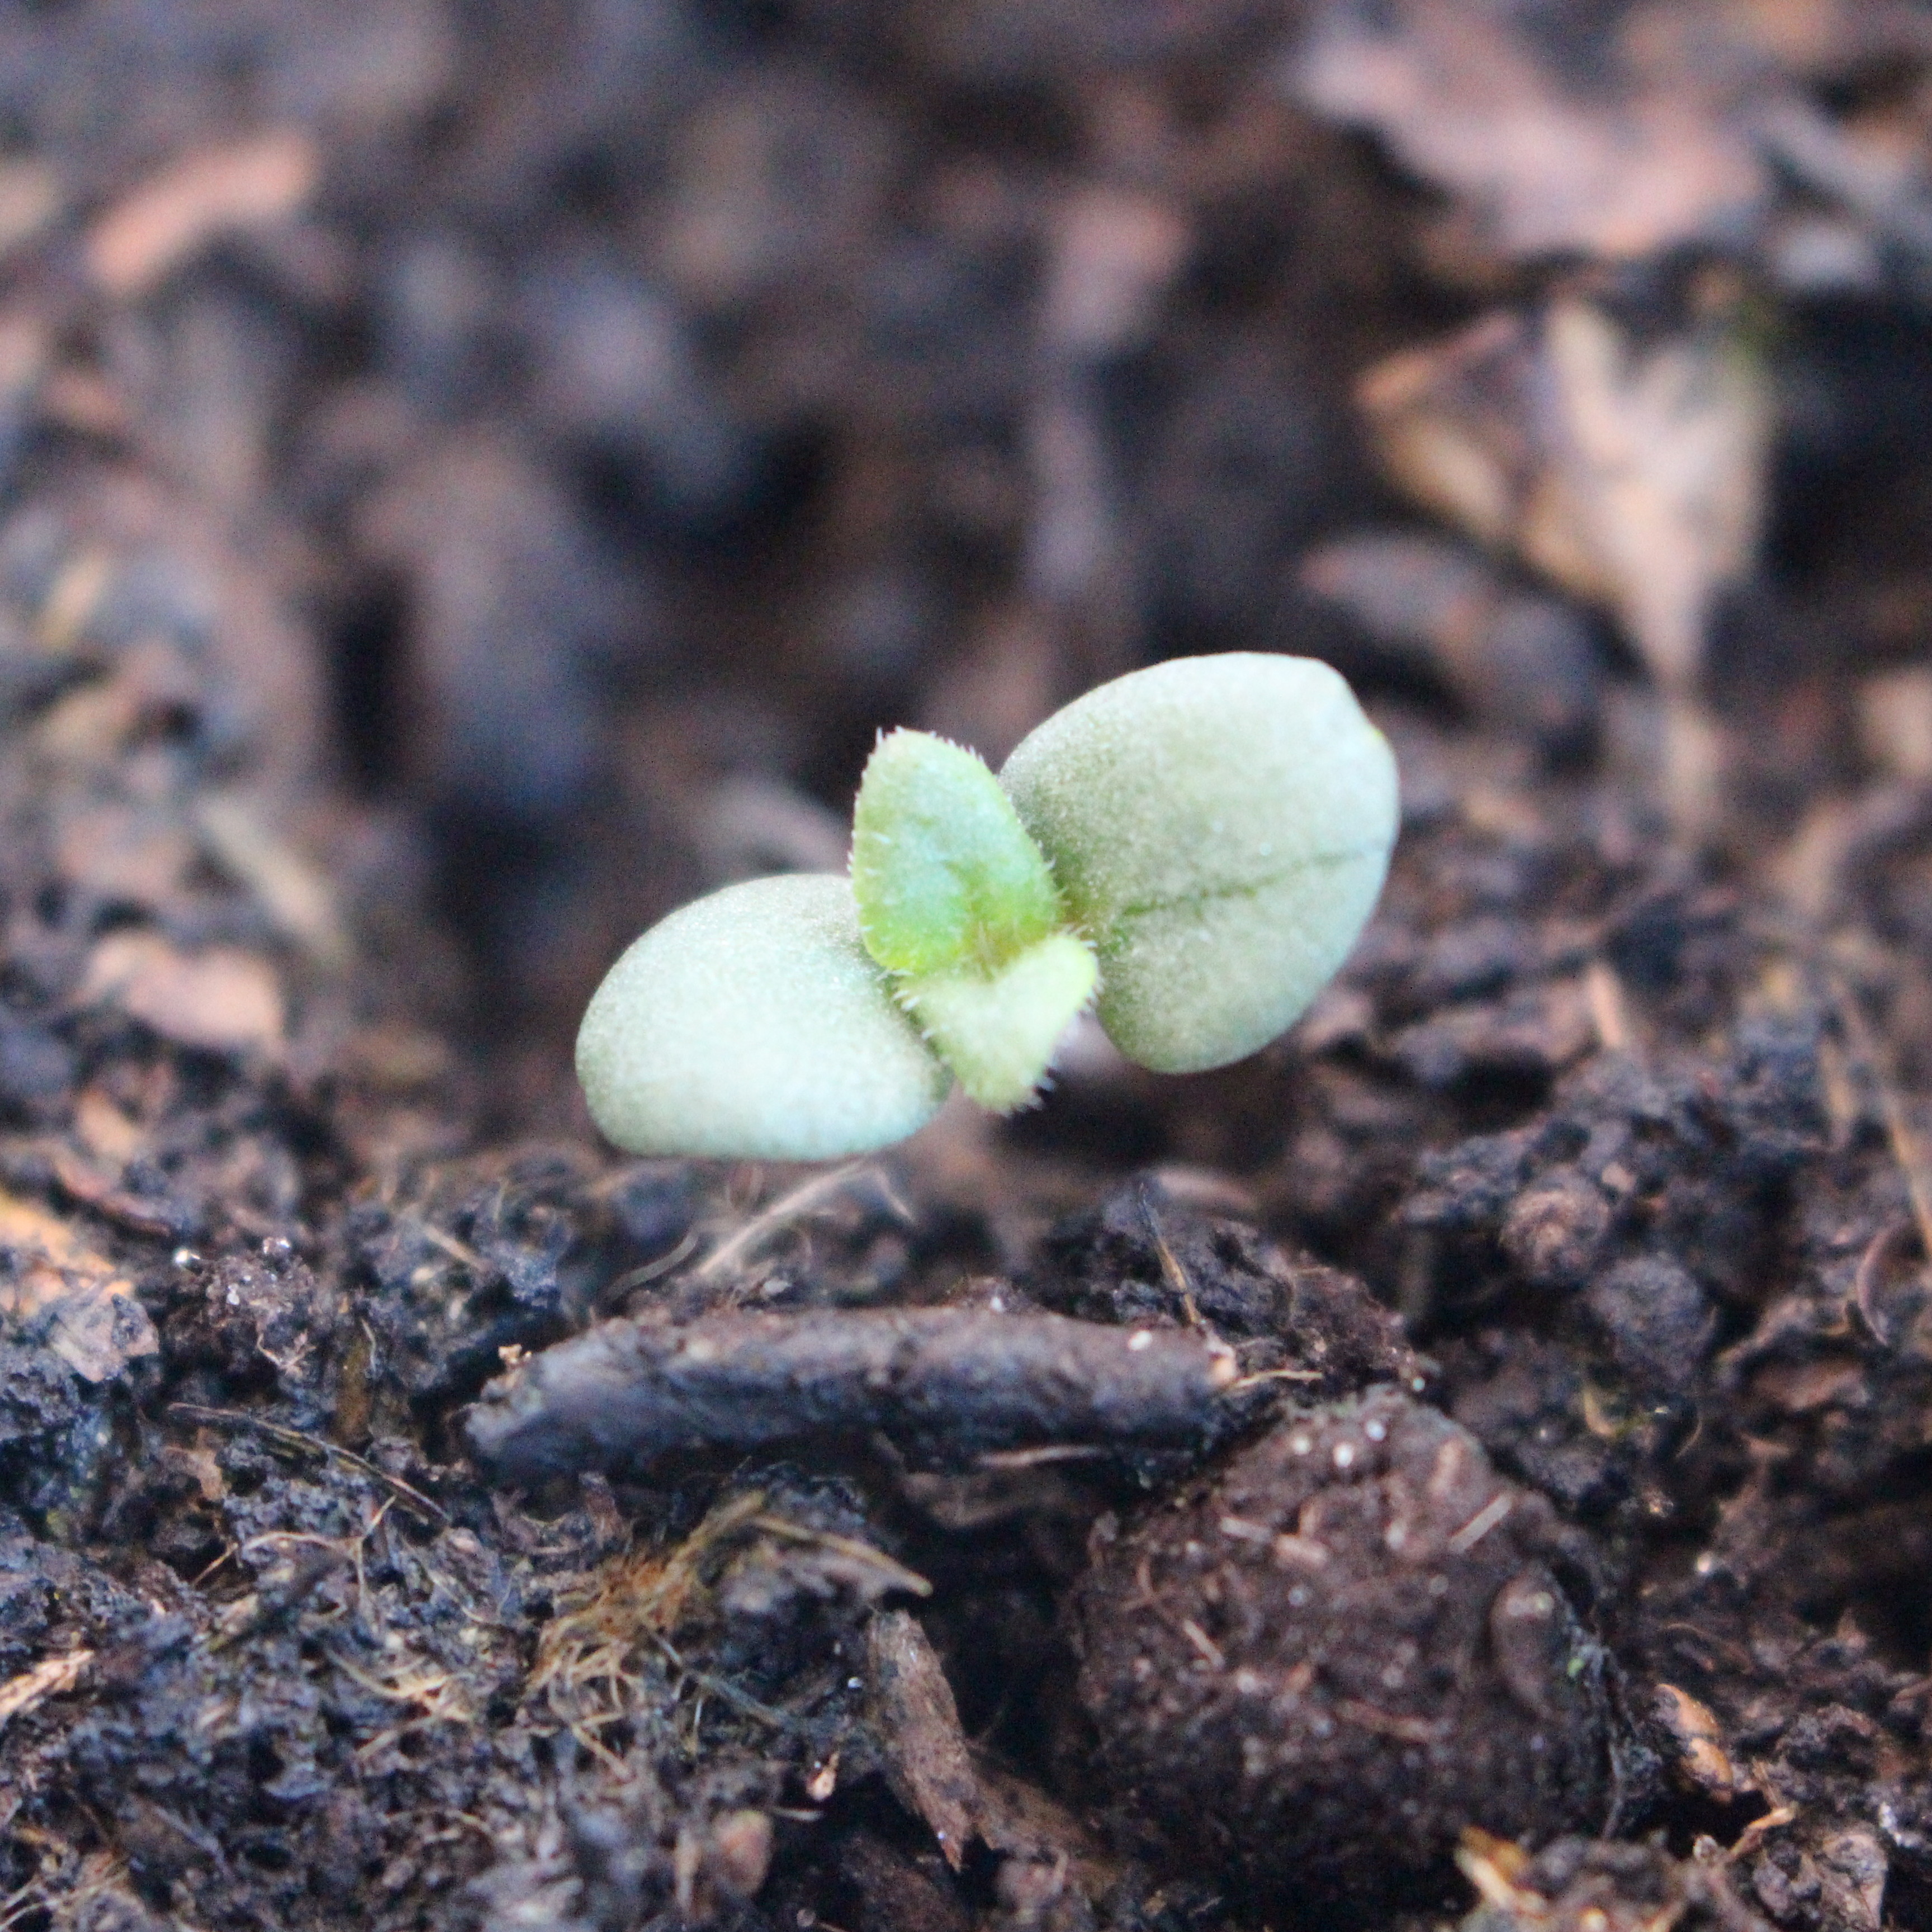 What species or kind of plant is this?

Veronica persica
